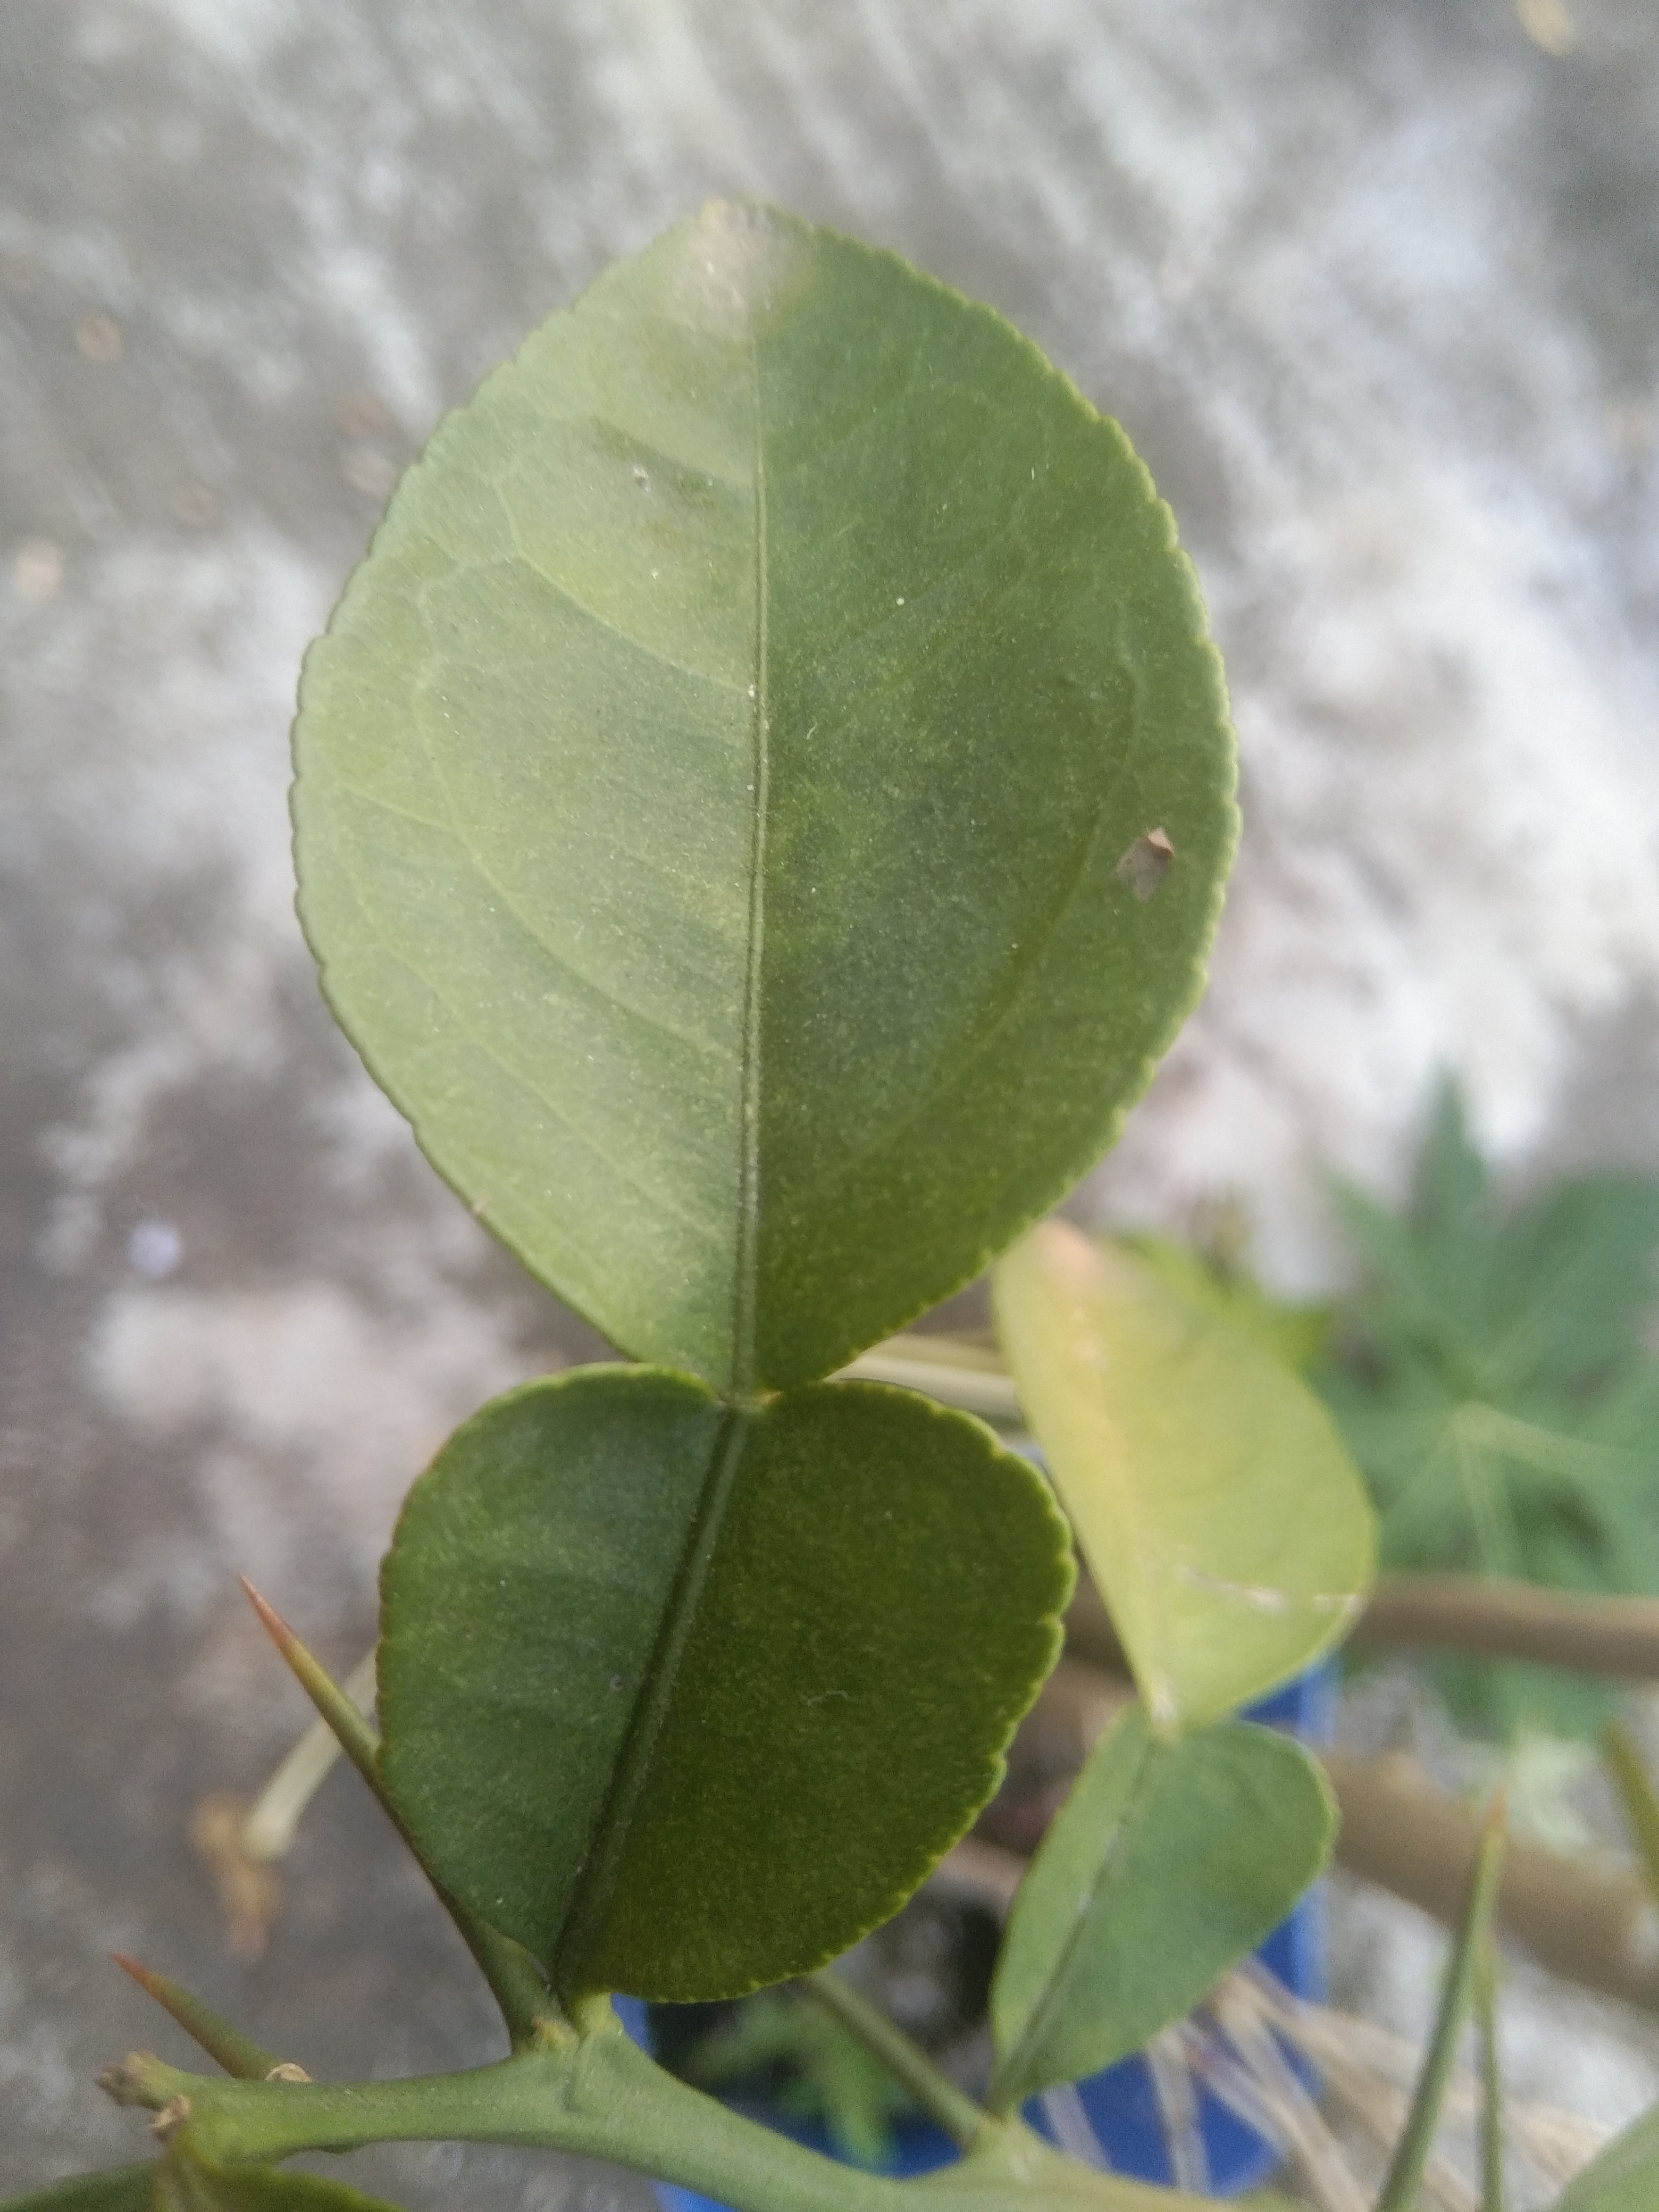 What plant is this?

lemon
